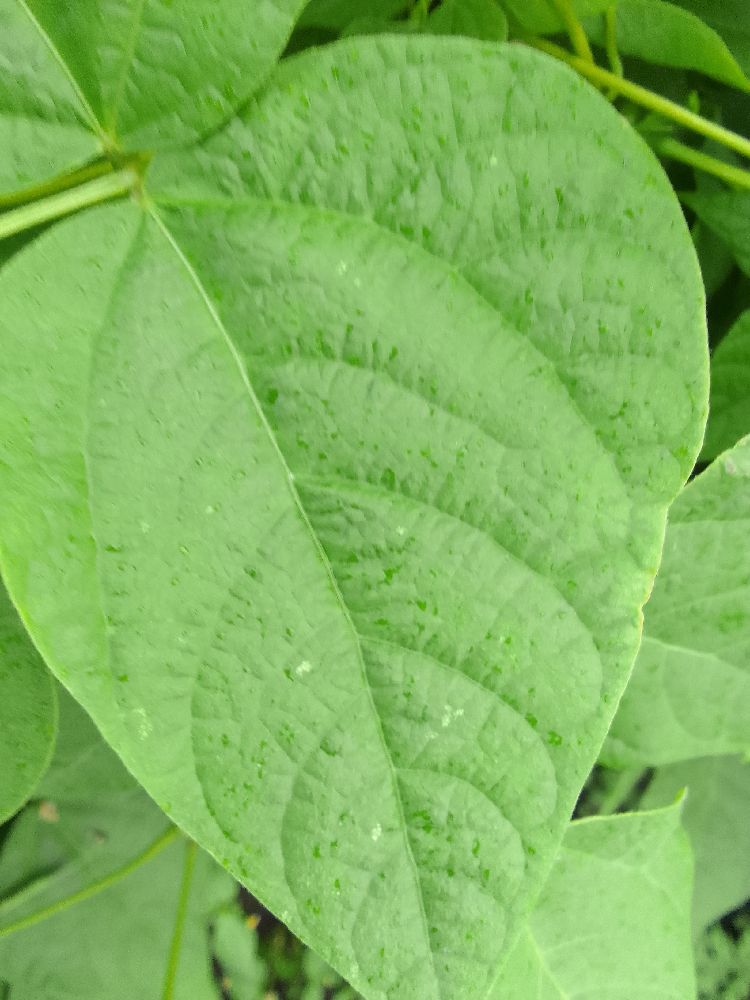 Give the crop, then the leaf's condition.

common bean, healthy
